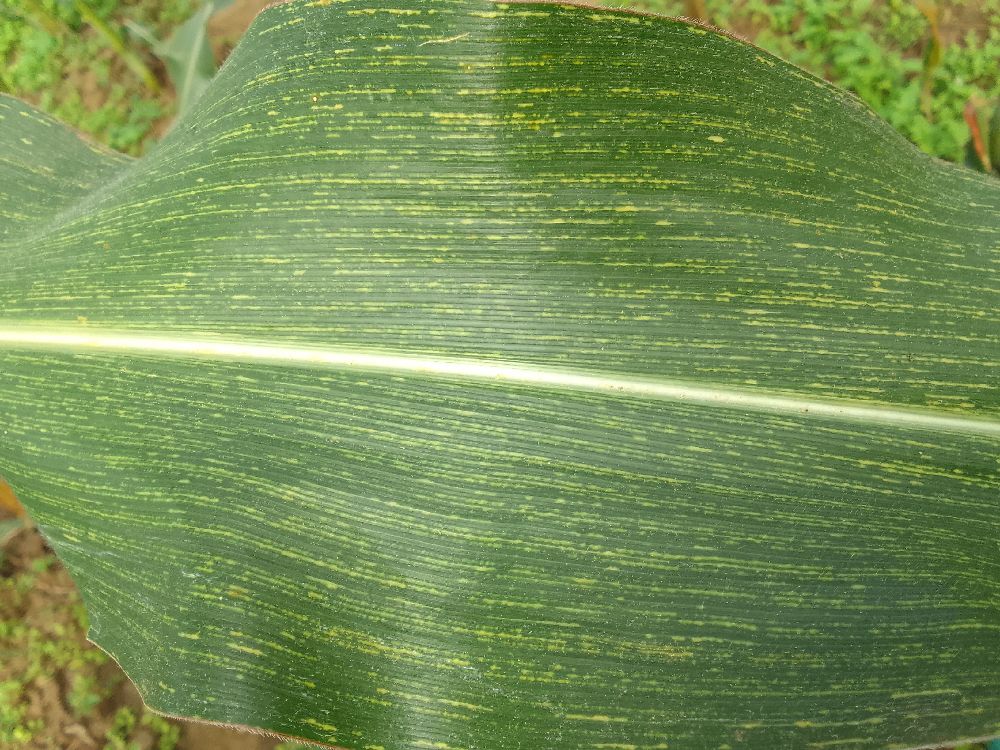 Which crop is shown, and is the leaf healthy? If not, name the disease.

maize, maize streak virus
